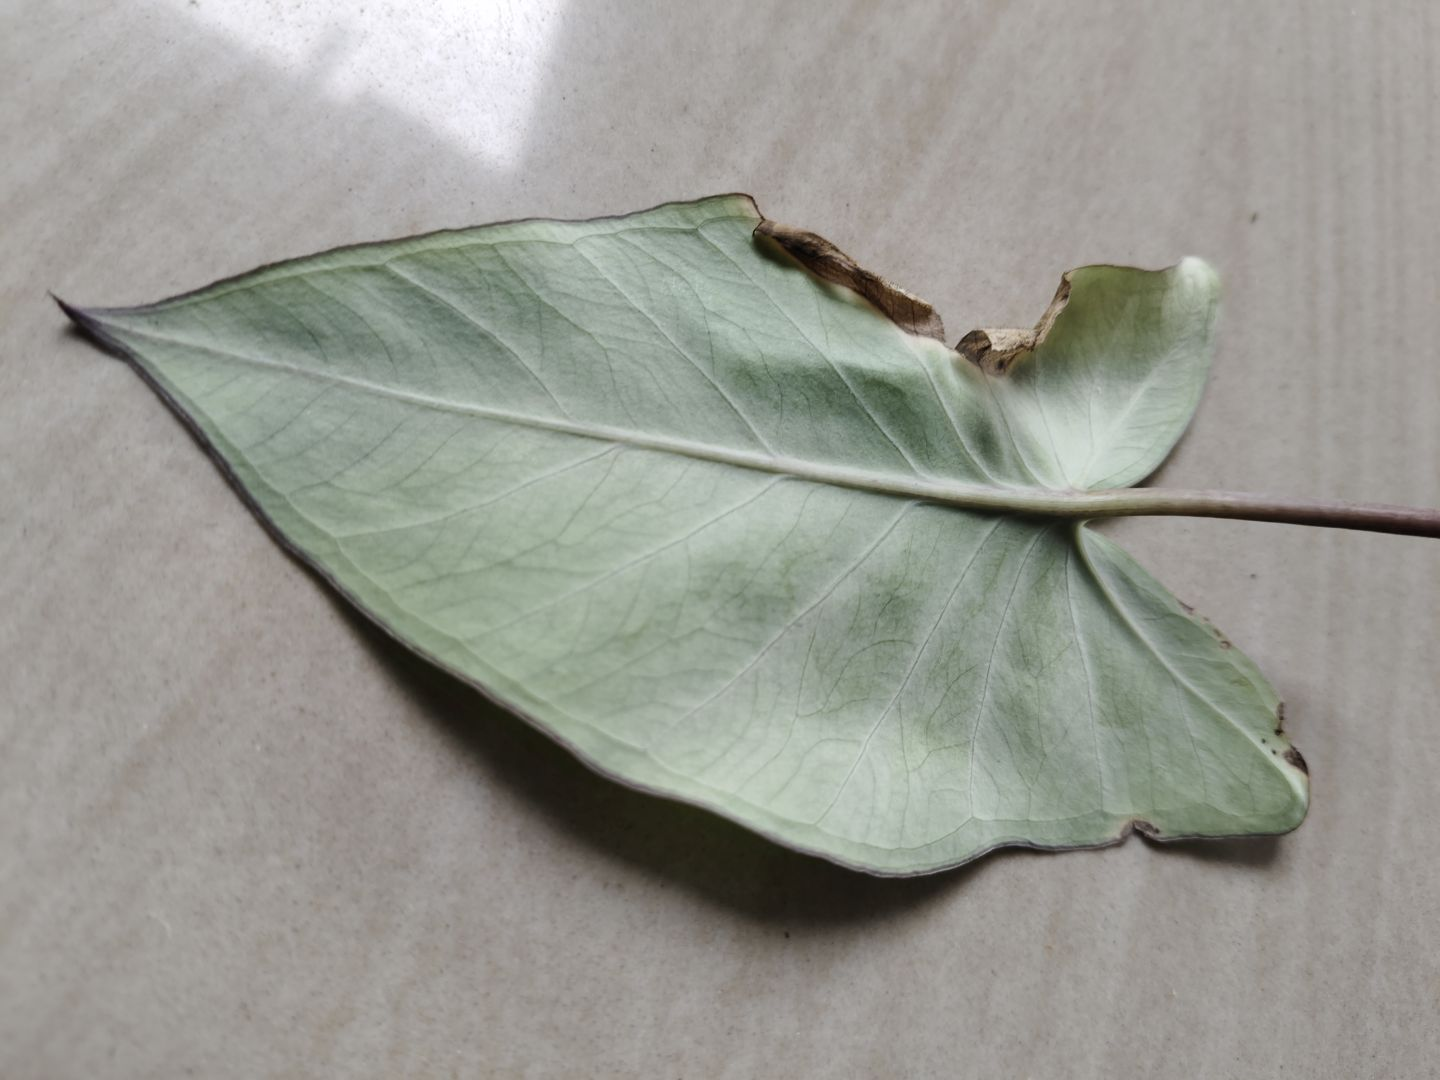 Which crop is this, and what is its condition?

taro, leaf blight
